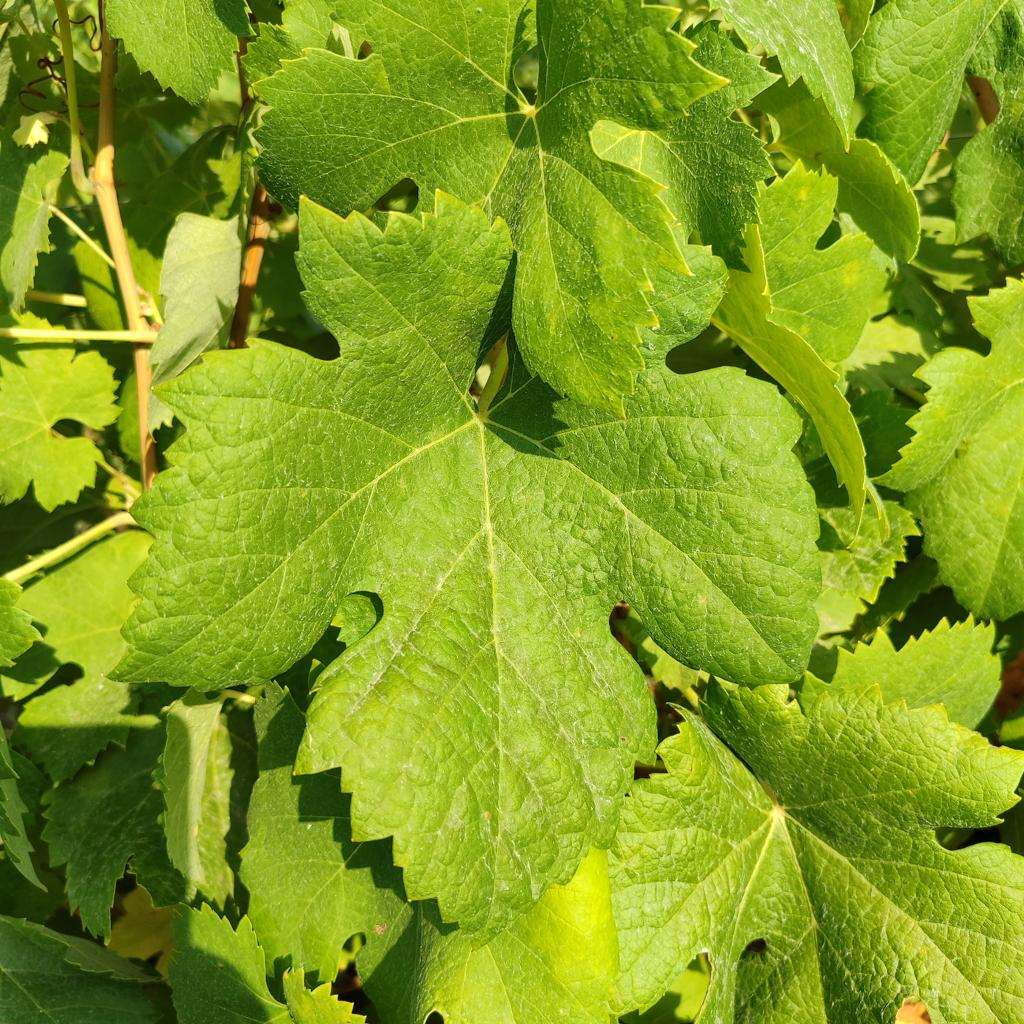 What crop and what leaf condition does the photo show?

grapevine, healthy
